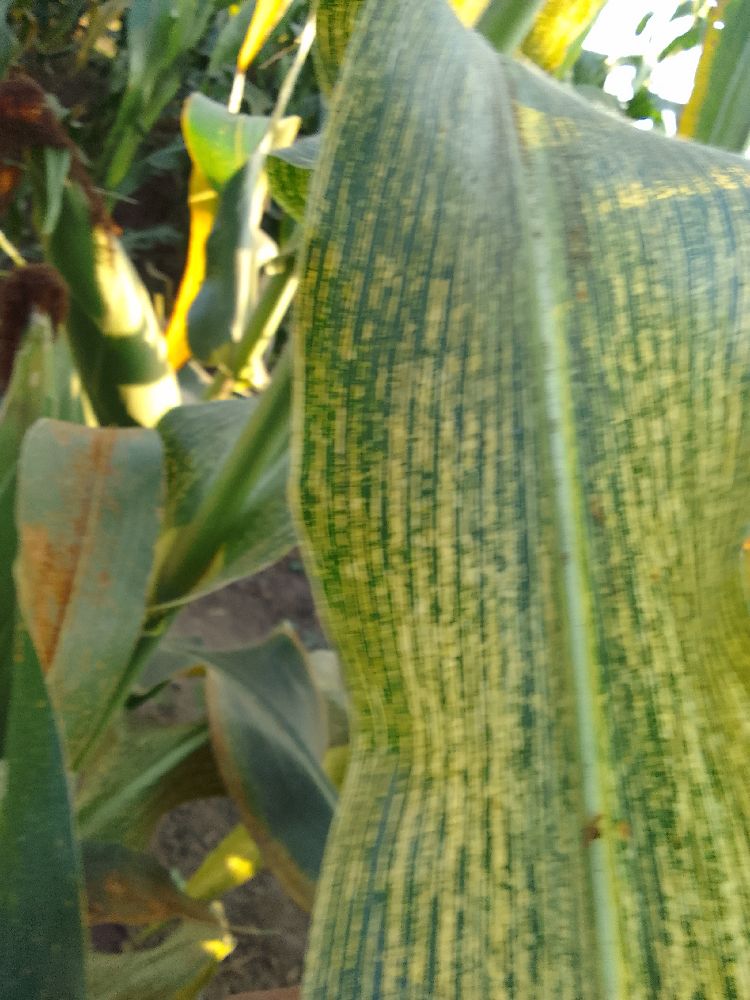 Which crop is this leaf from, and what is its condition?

maize, maize streak virus
